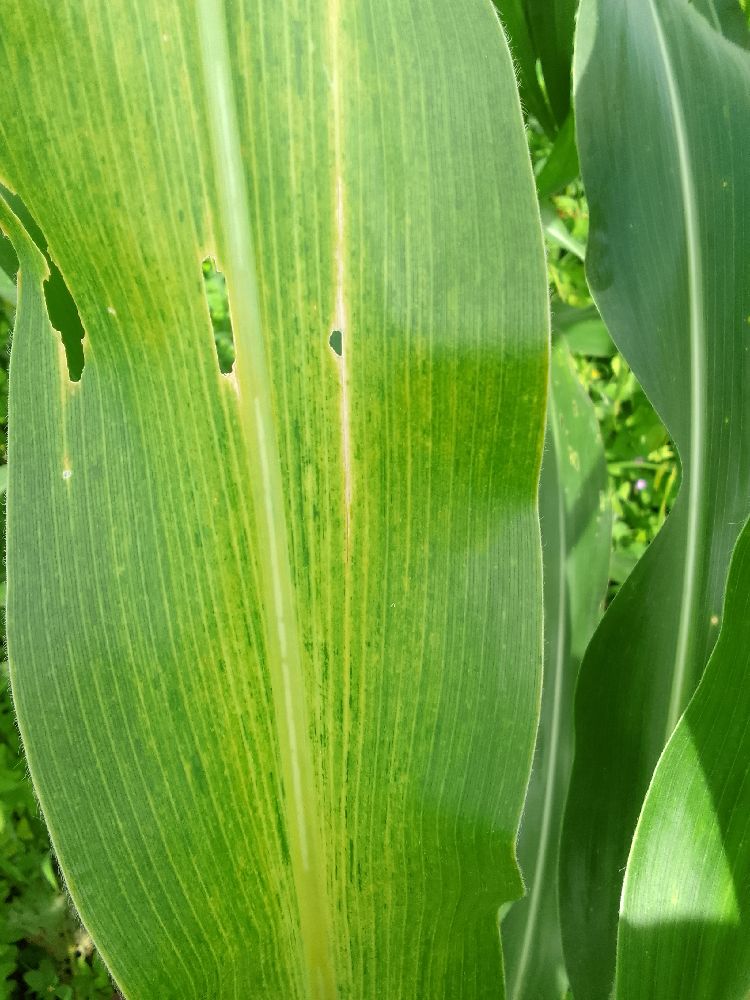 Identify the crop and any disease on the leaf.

maize, maize lethal necrosis
